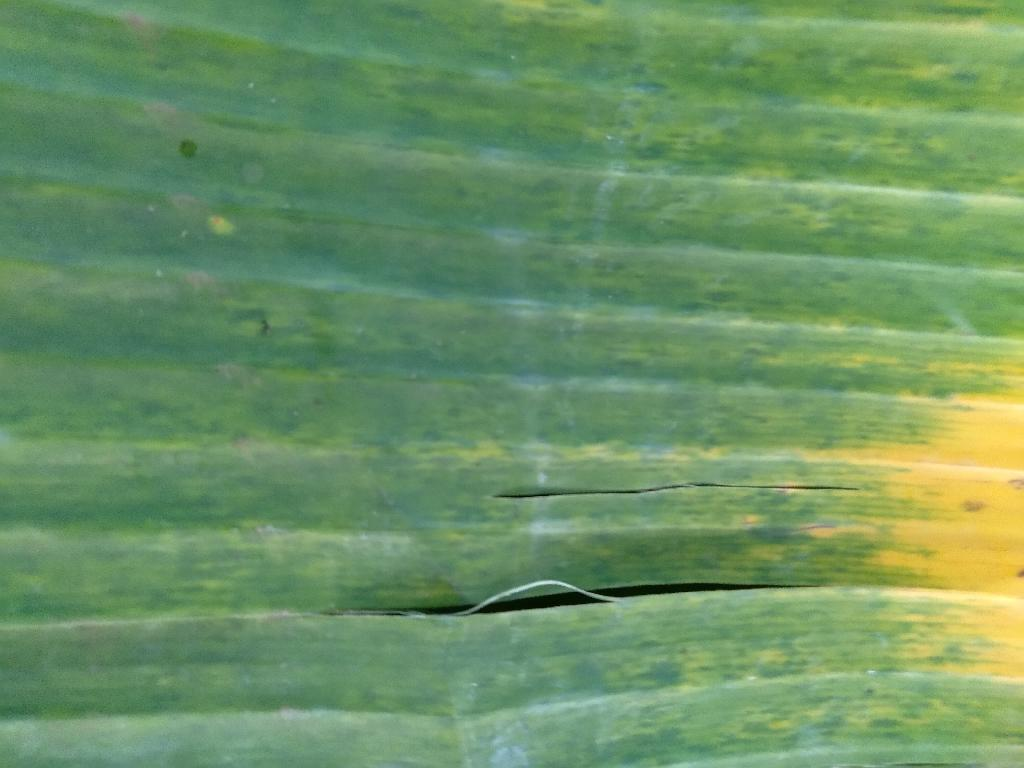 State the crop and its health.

banana, fusarium wilt race 1
